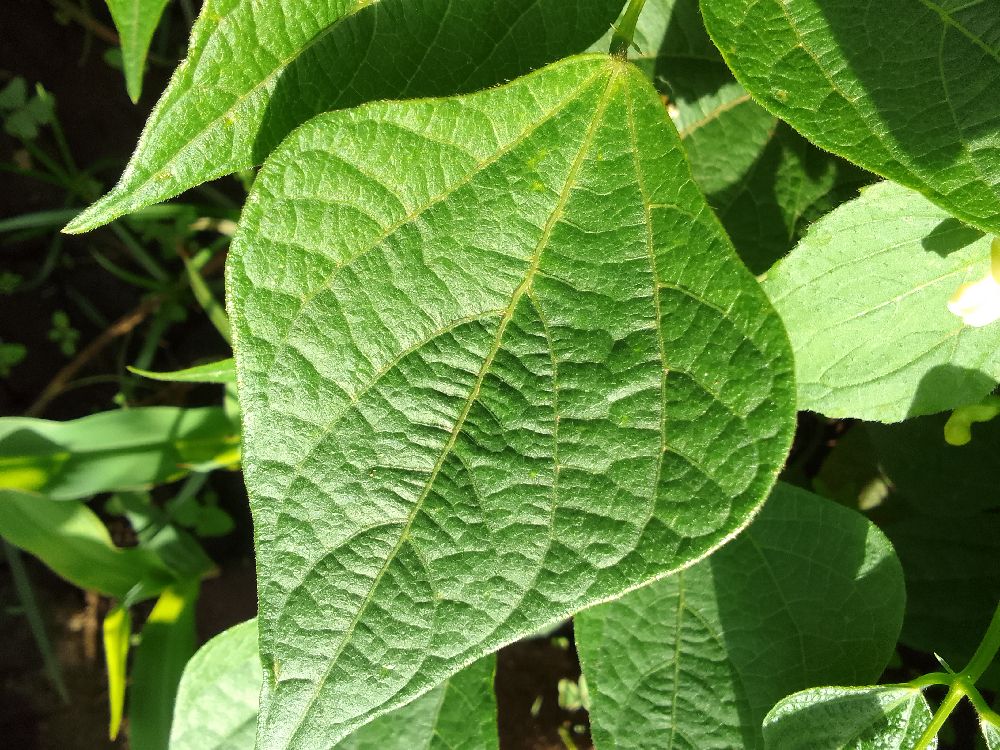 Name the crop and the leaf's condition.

common bean, healthy
